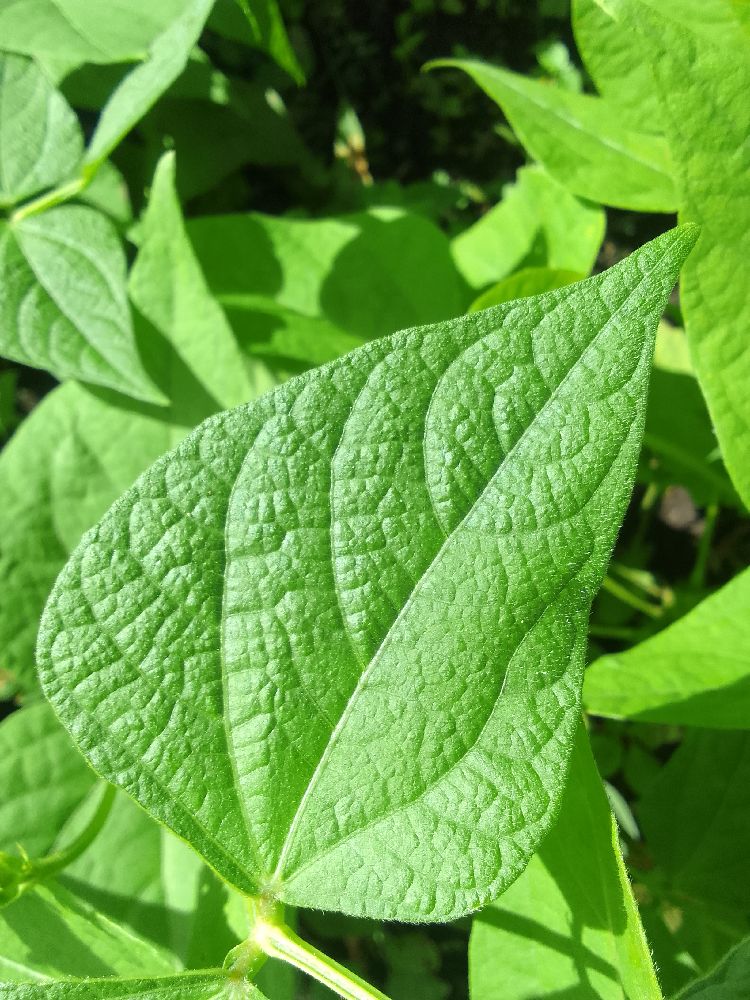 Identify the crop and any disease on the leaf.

common bean, healthy
